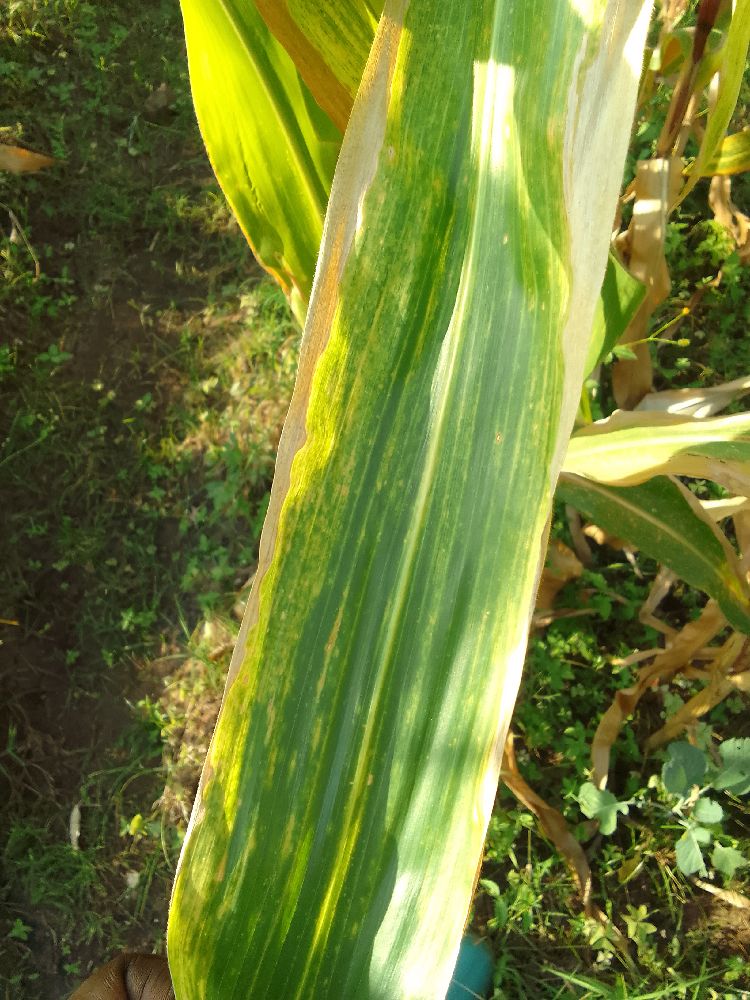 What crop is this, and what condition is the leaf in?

maize, maize lethal necrosis
